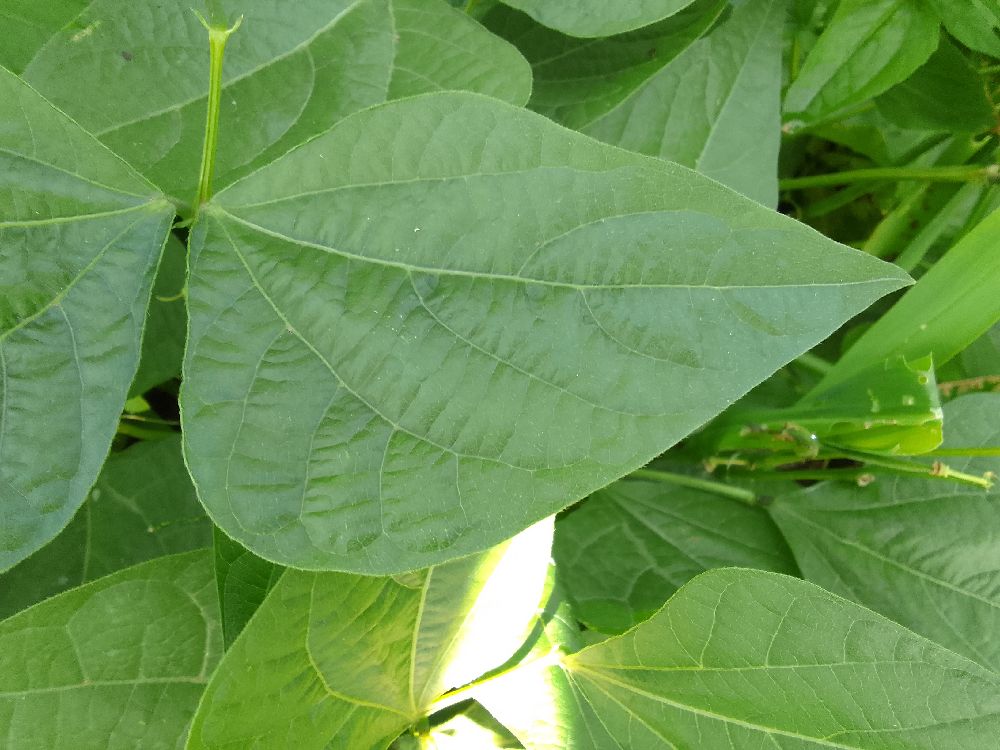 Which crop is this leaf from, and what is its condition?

common bean, healthy
